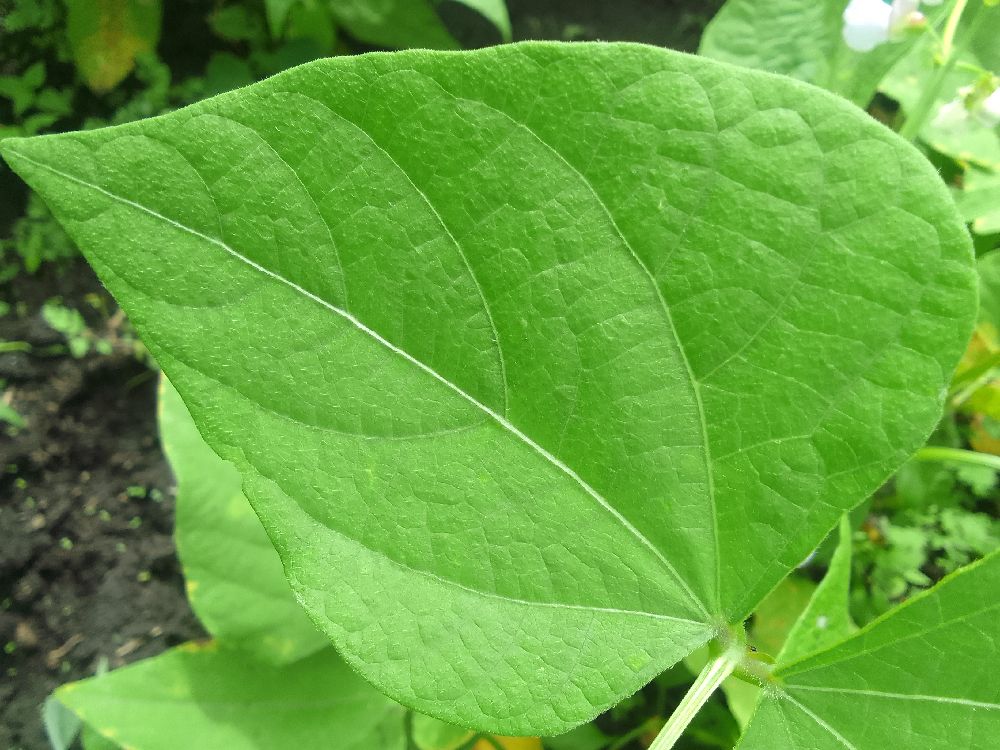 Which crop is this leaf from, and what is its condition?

common bean, healthy
